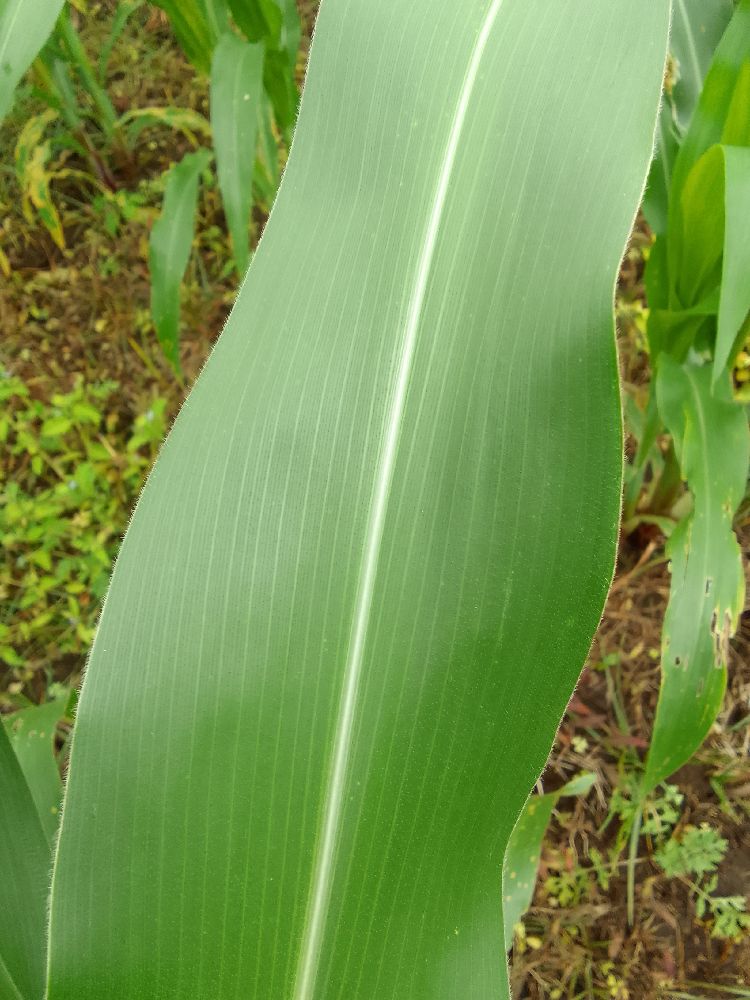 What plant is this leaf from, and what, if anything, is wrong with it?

maize, healthy
